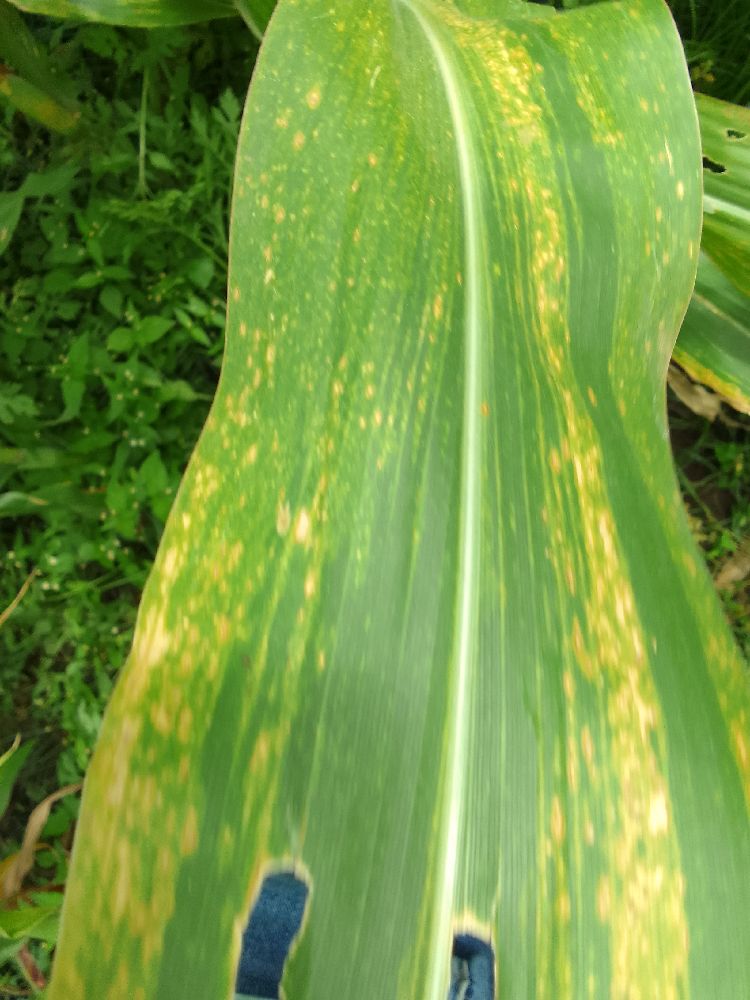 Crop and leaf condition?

maize, maize lethal necrosis
